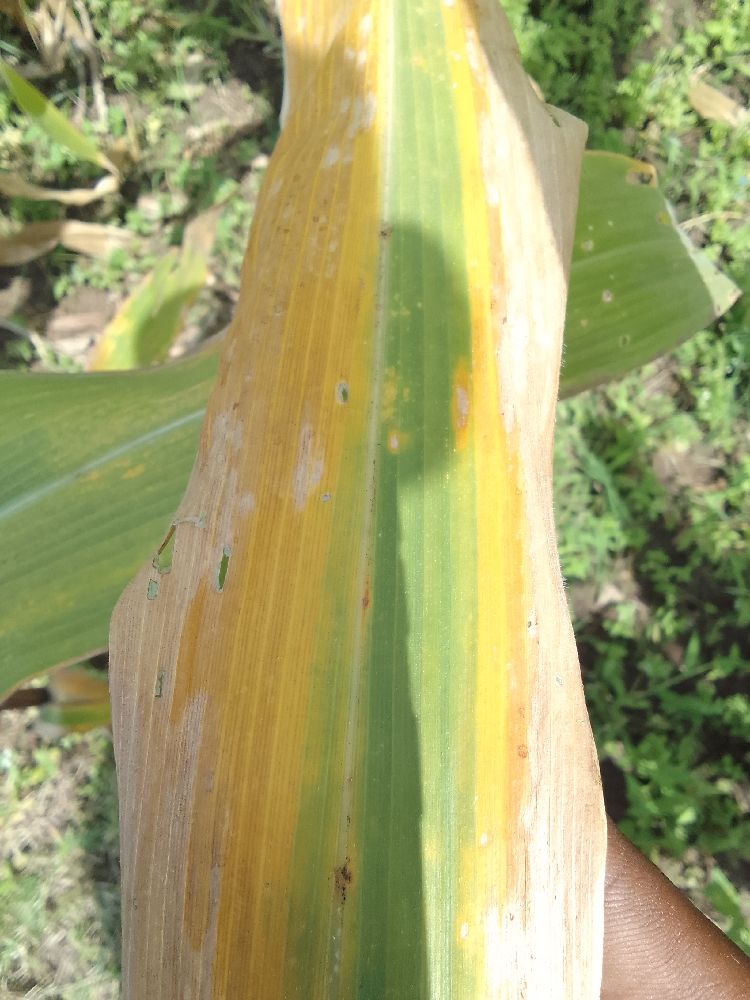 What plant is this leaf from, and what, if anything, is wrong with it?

maize, maize lethal necrosis
